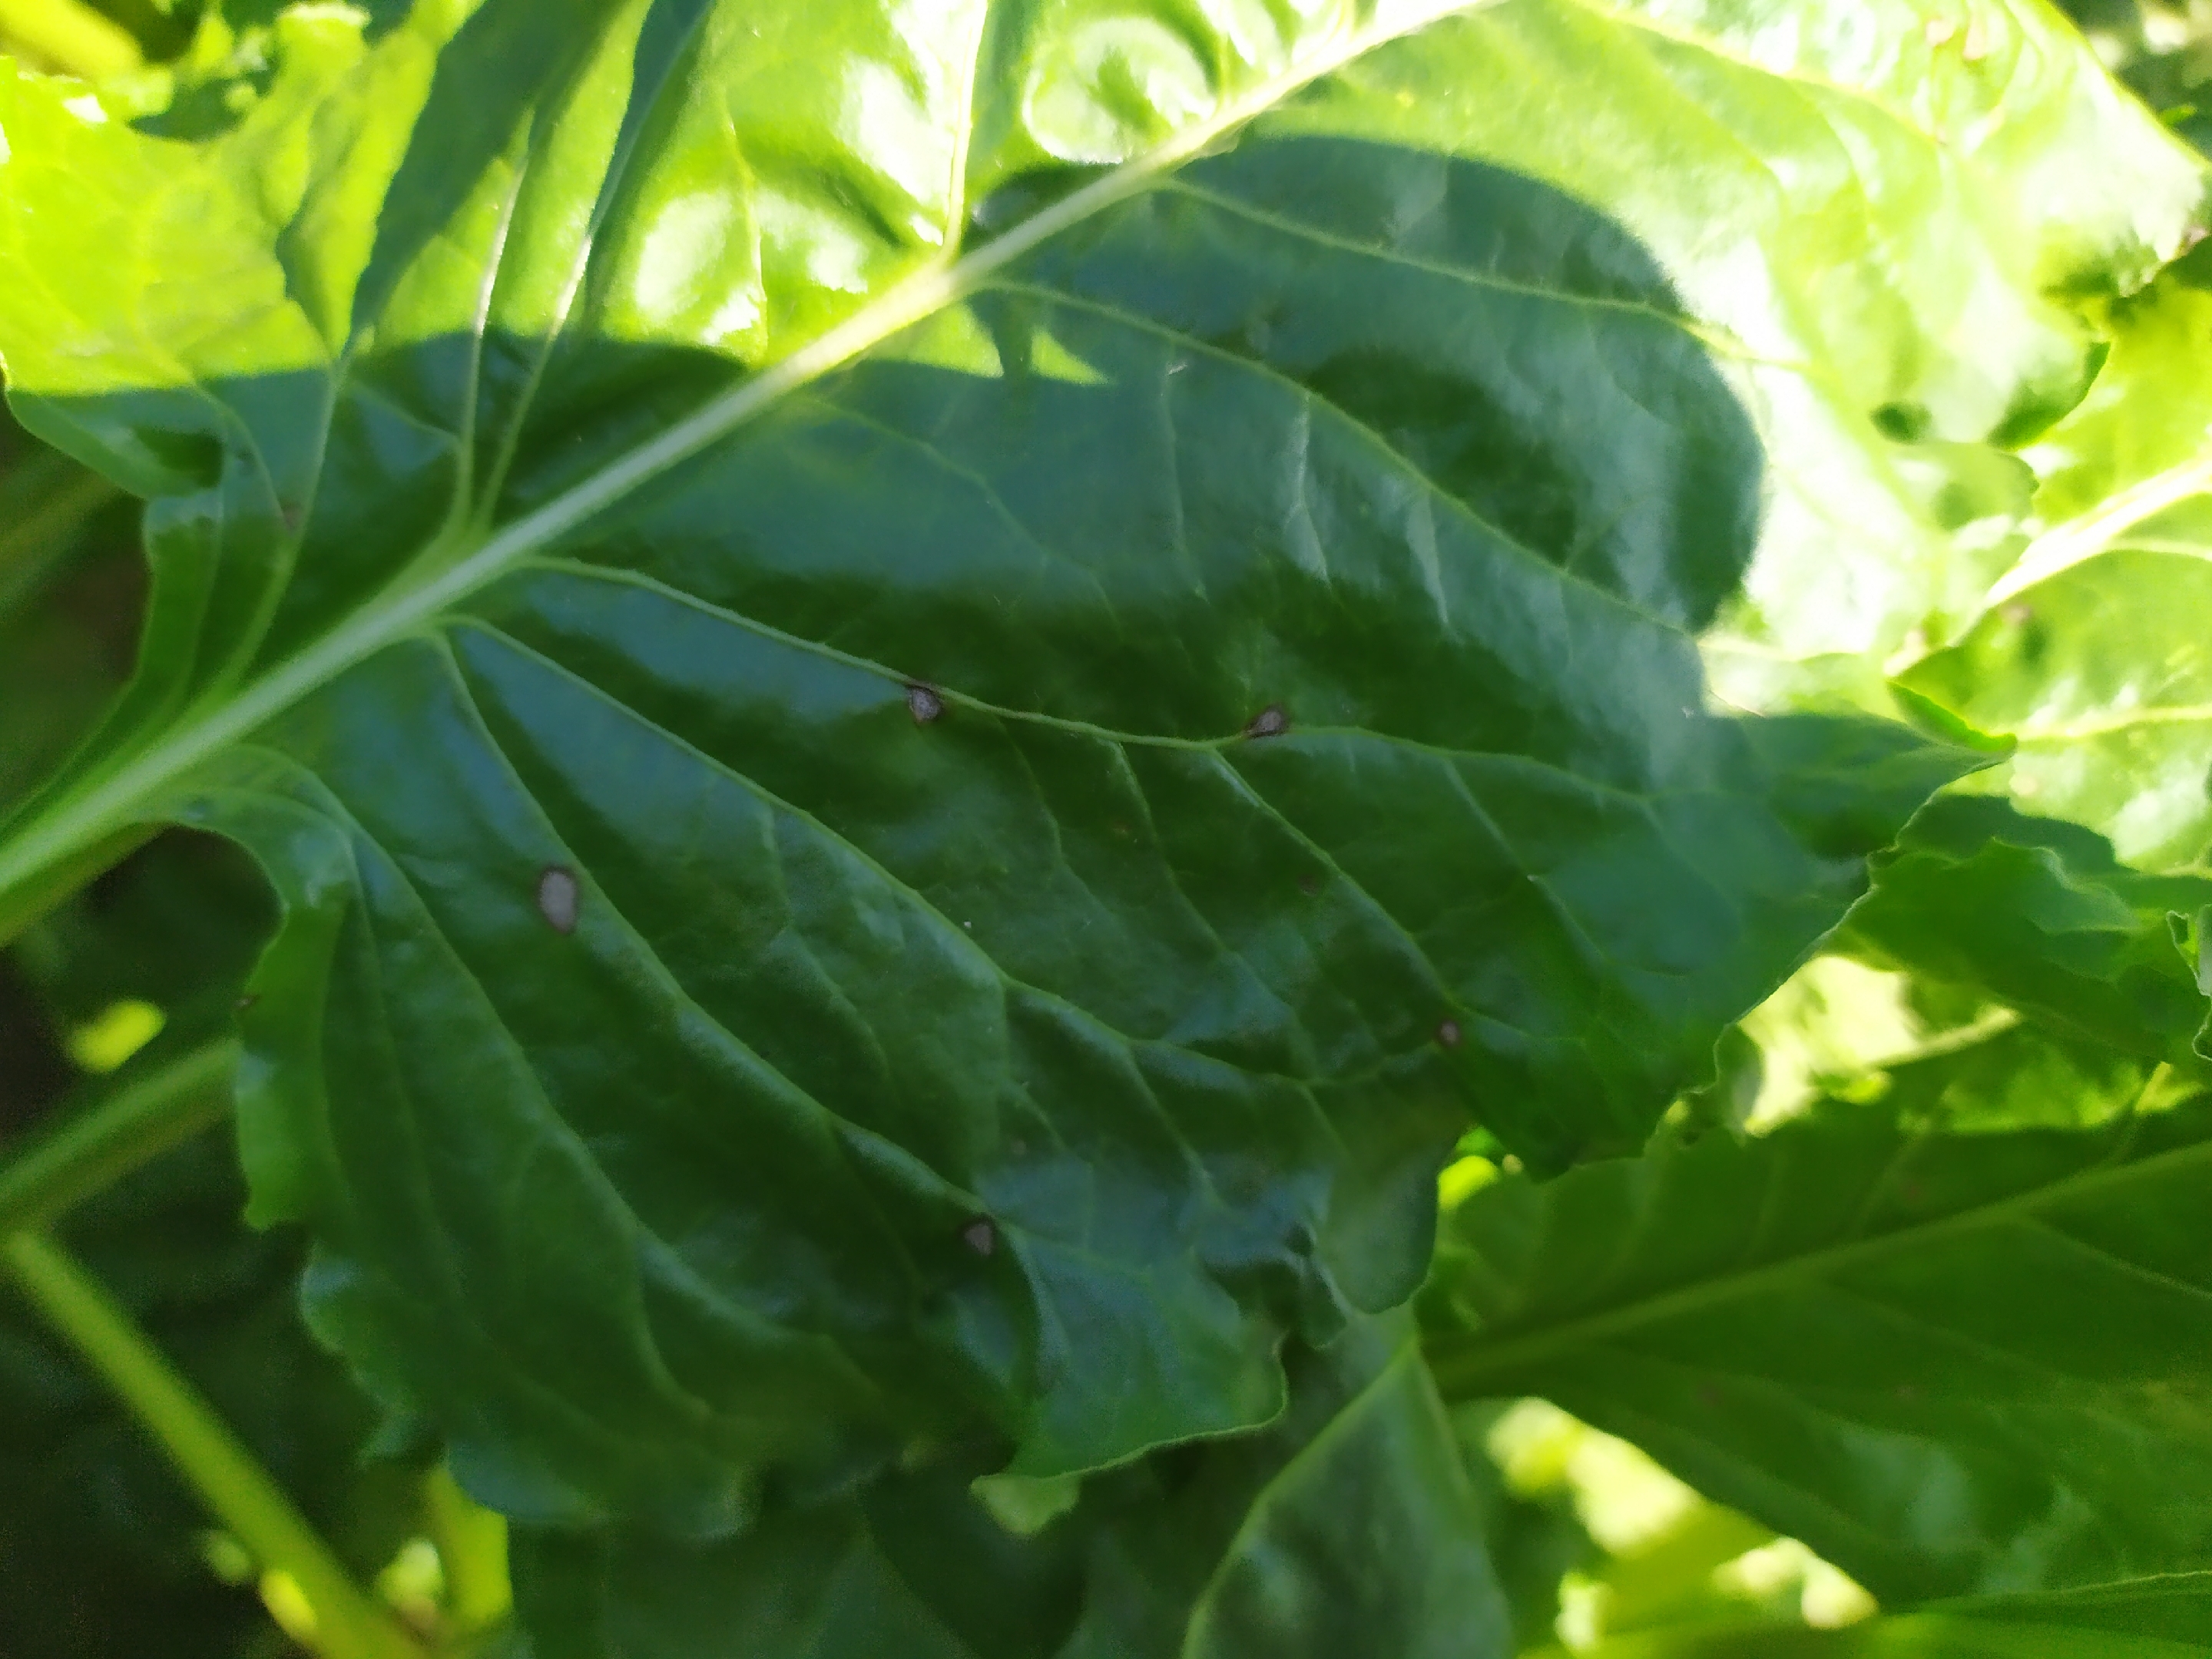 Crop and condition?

beet, cercospora
